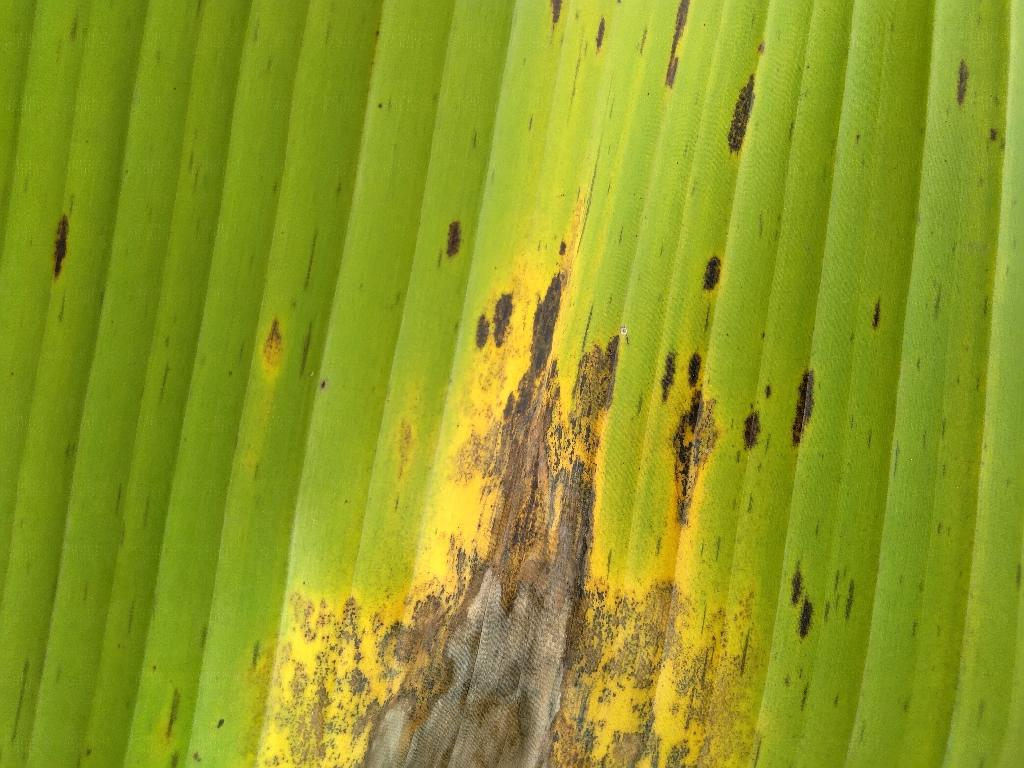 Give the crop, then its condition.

banana, black sigatoka
